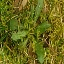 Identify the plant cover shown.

structured weed
